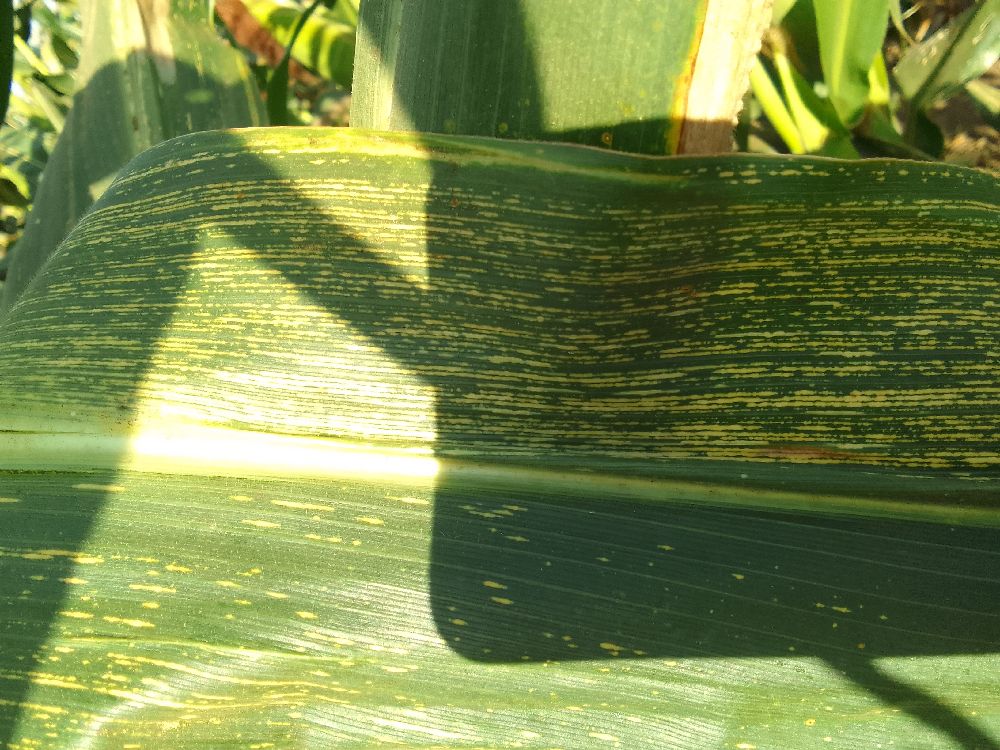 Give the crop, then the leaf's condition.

maize, maize streak virus
